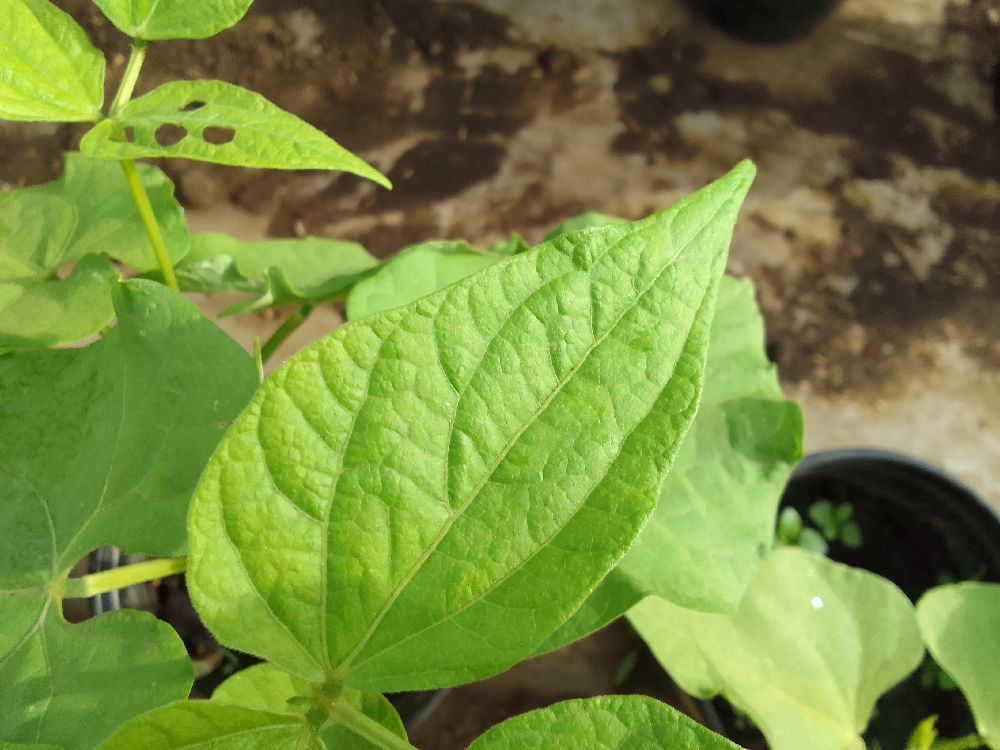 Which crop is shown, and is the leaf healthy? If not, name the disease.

common bean, healthy
